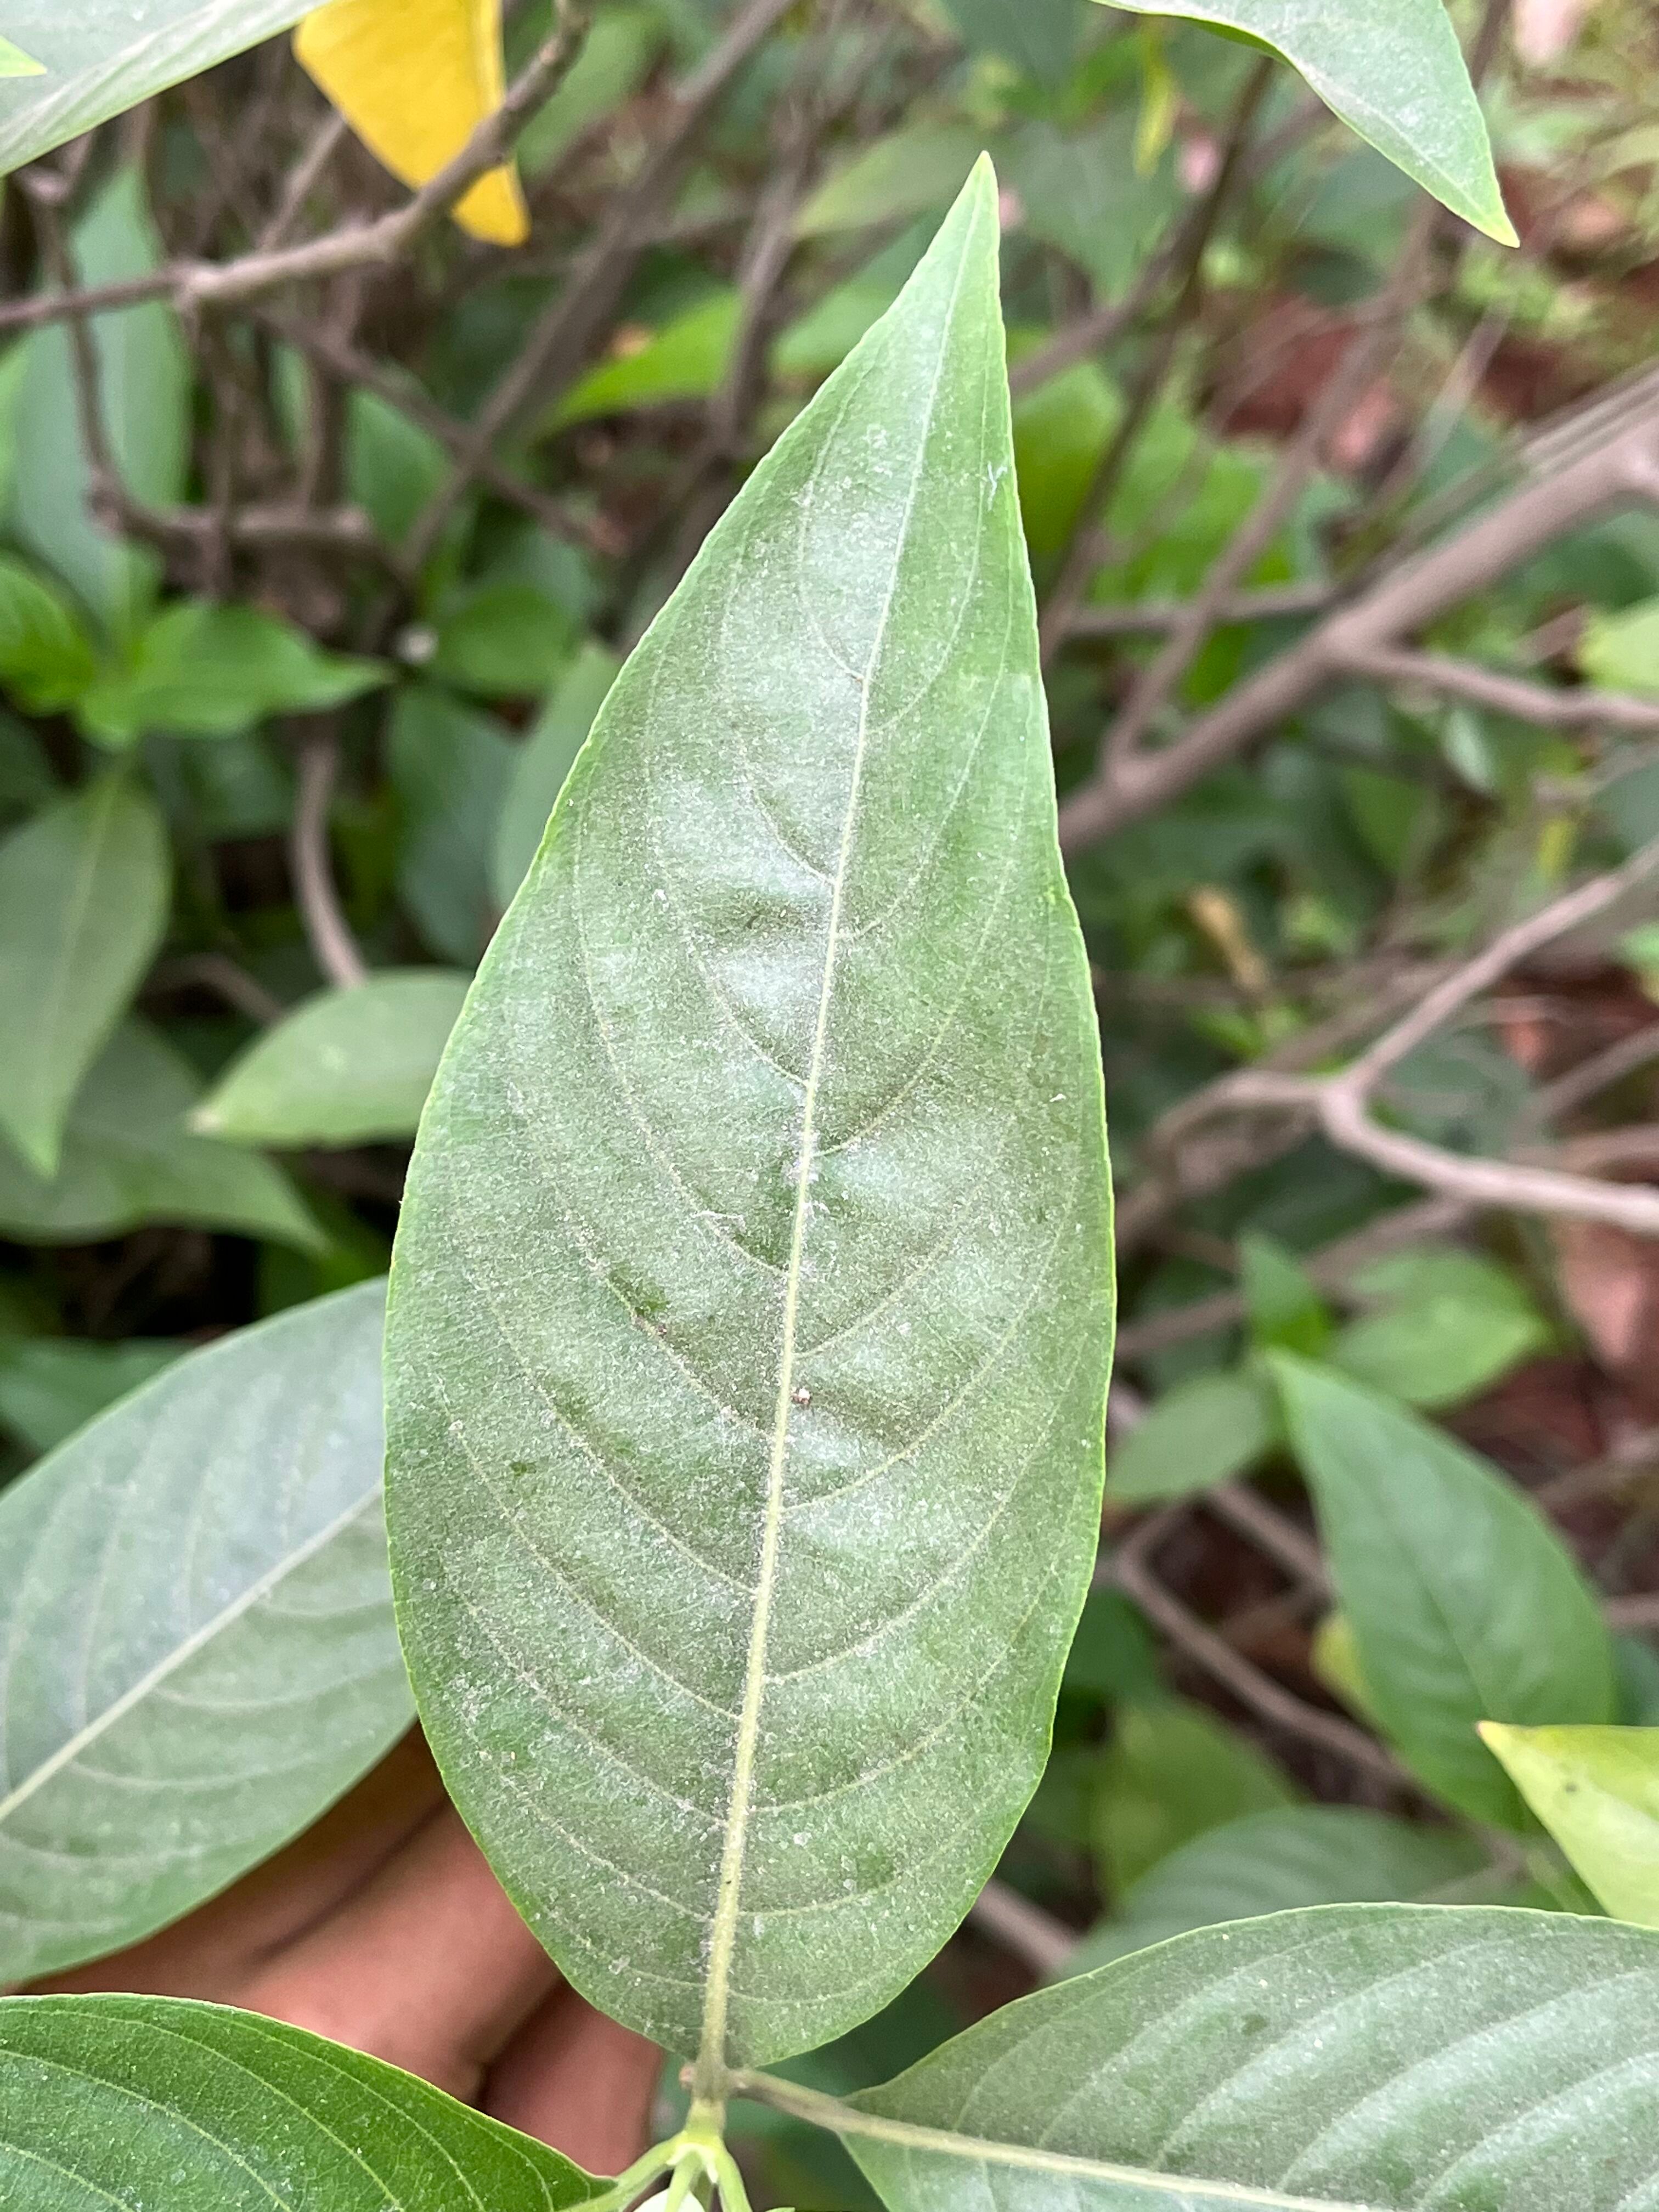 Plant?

vasaka
